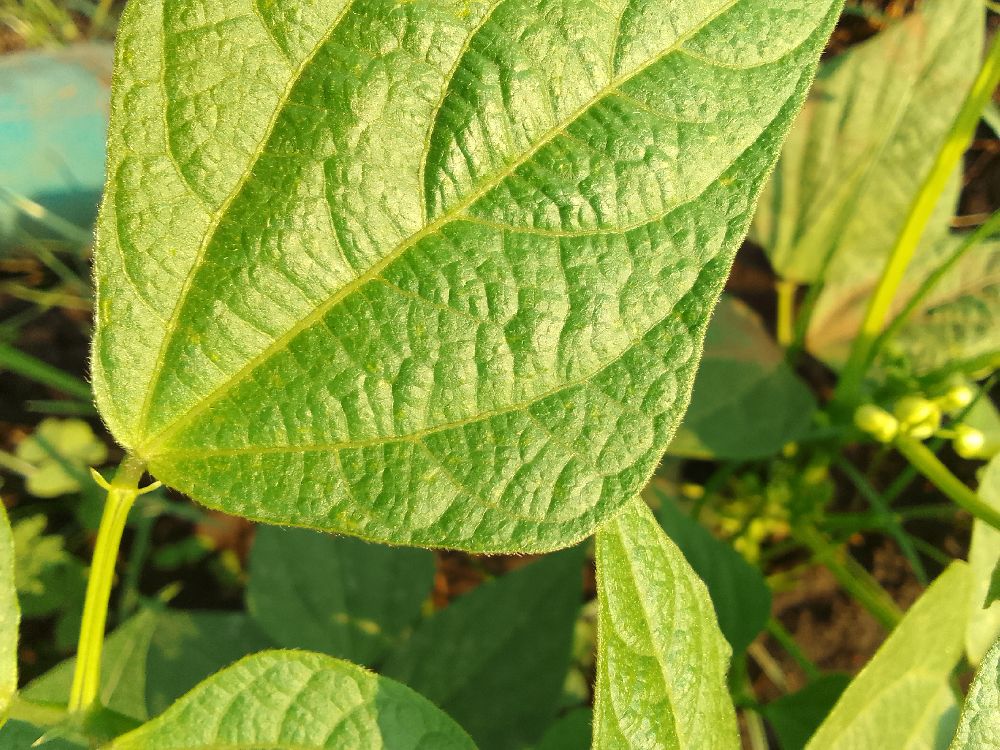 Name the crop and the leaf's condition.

common bean, healthy
